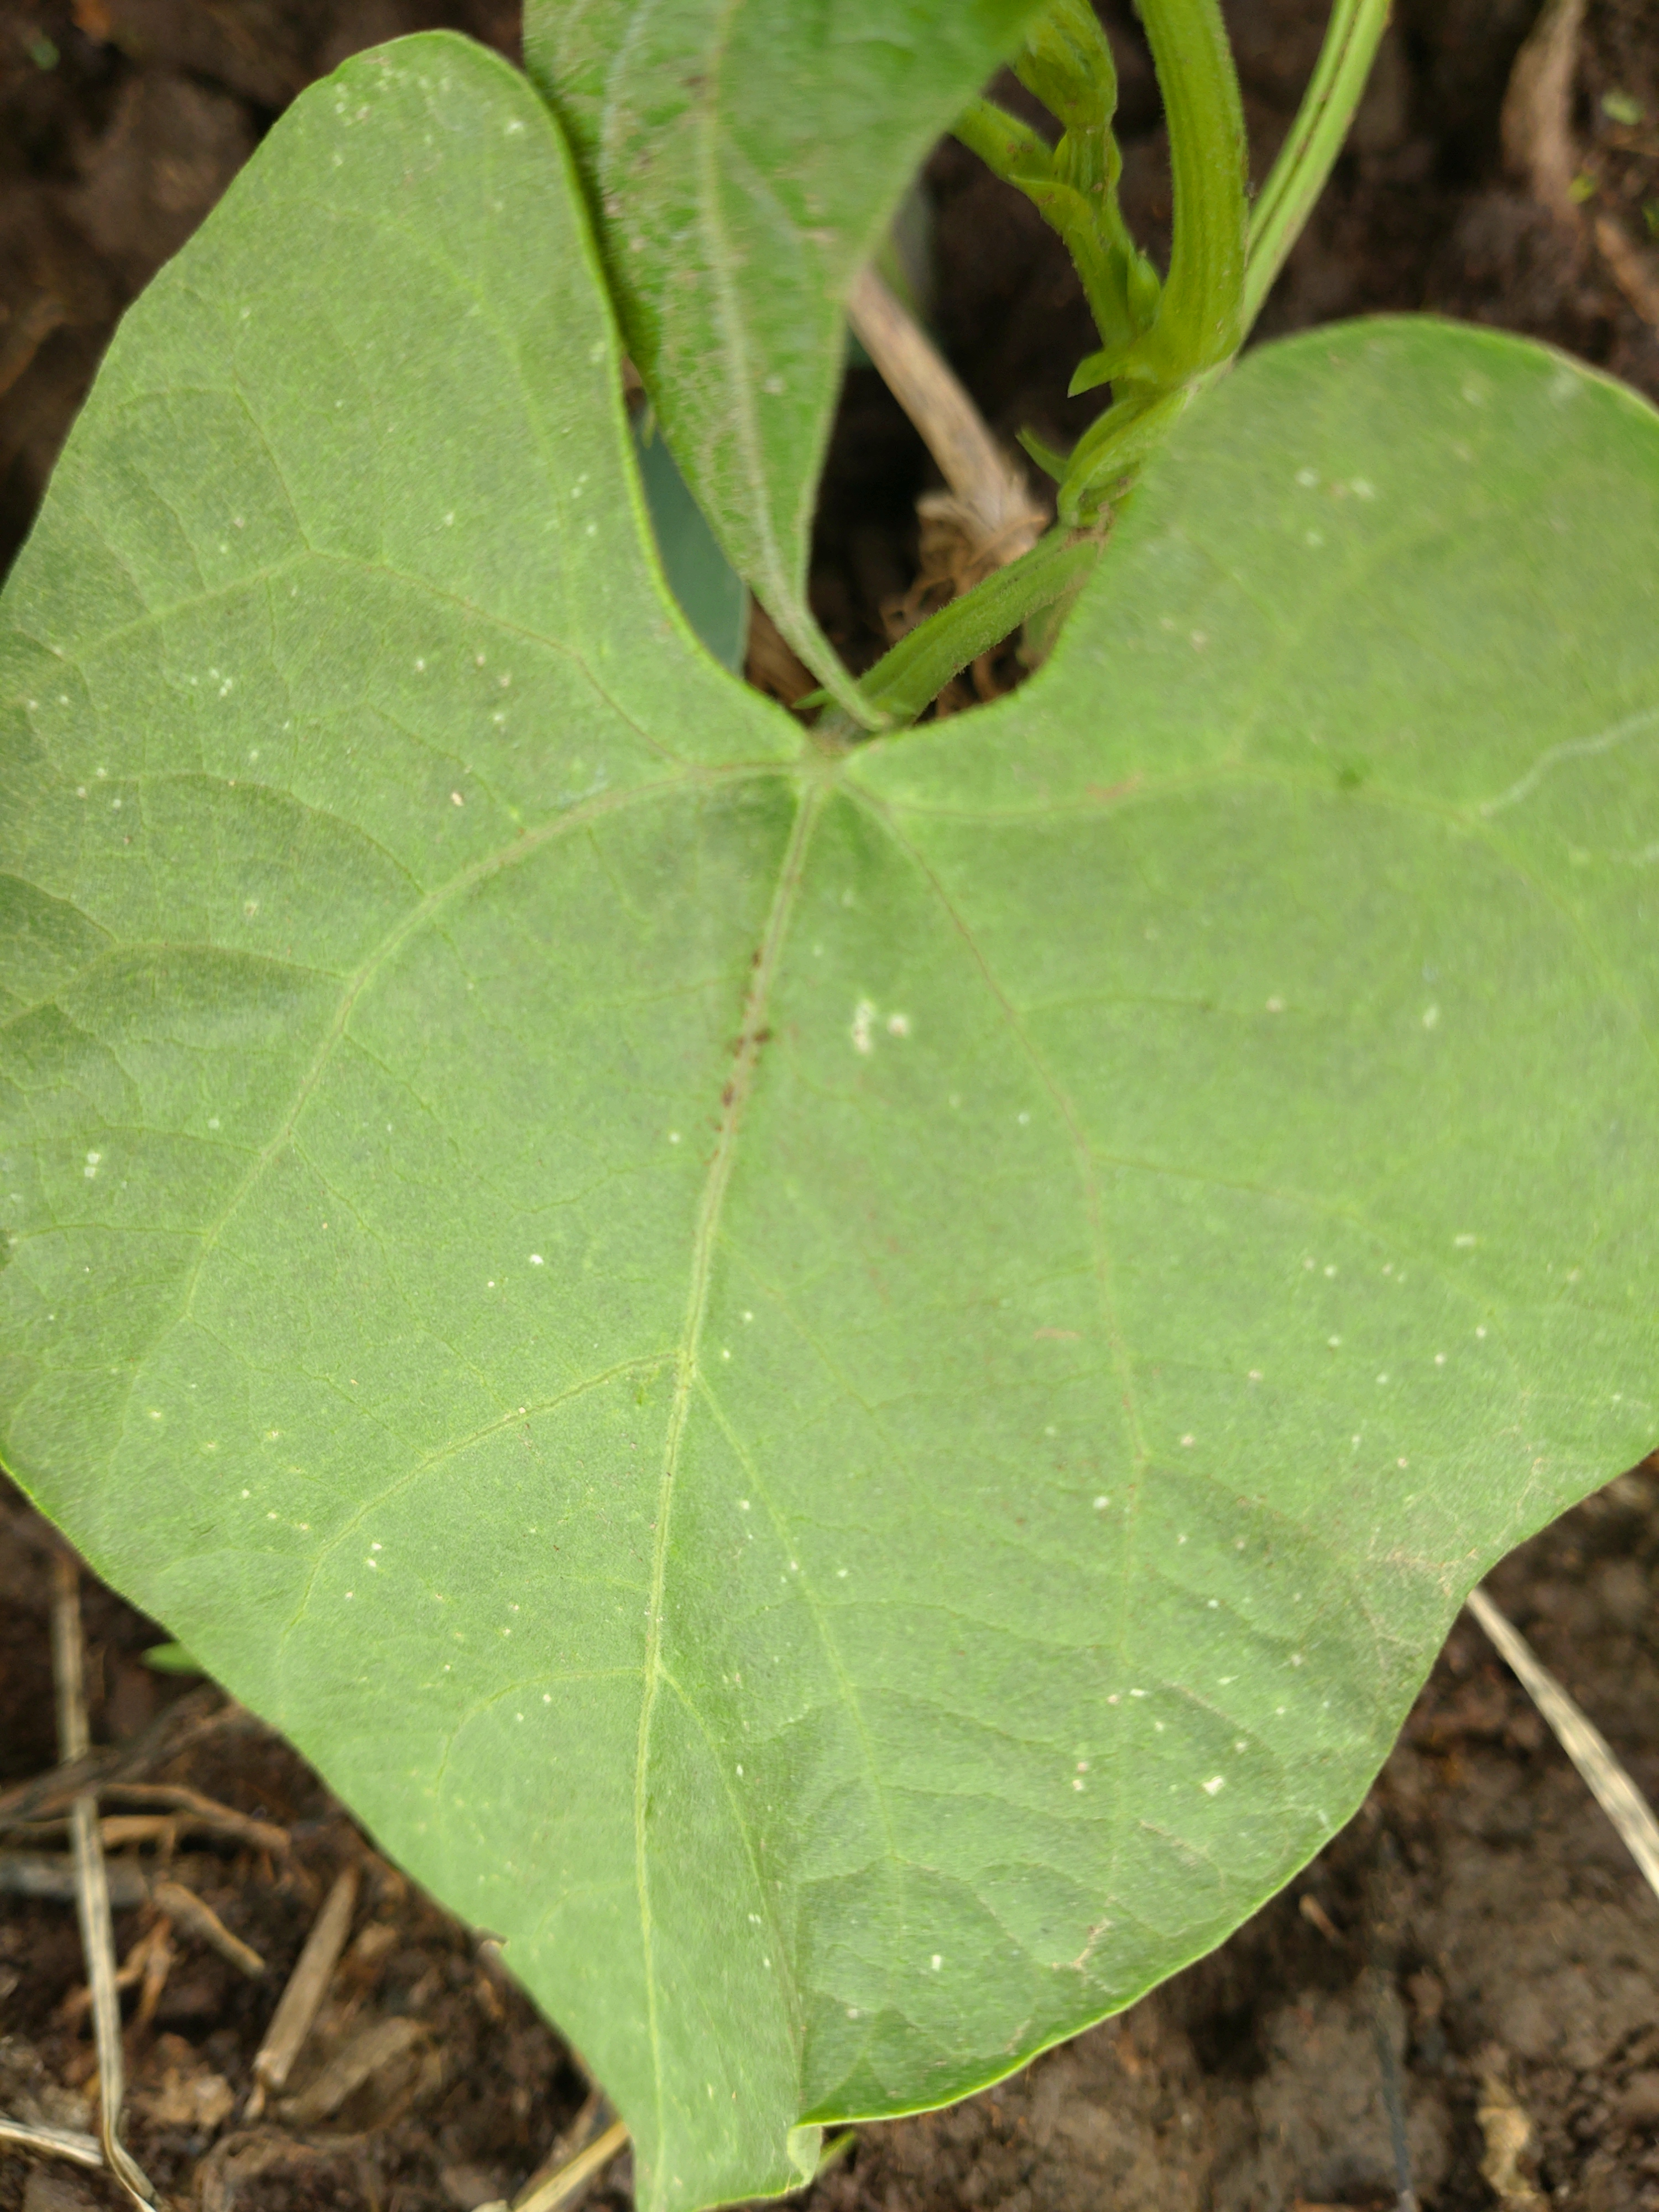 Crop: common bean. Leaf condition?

healthy
